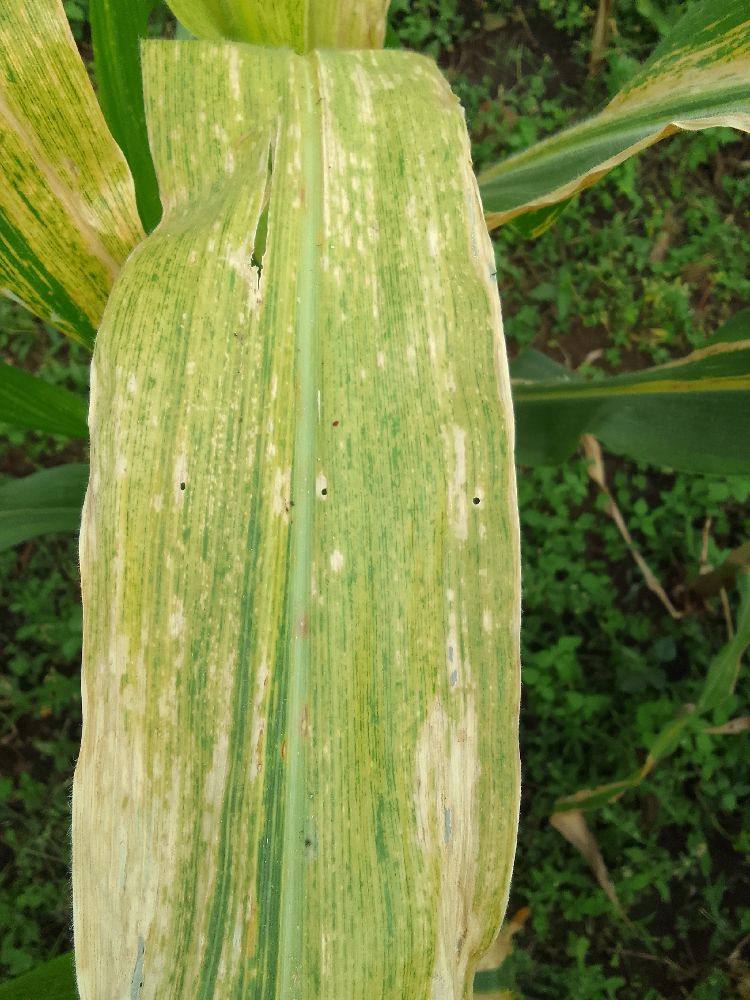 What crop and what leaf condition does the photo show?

maize, maize lethal necrosis
